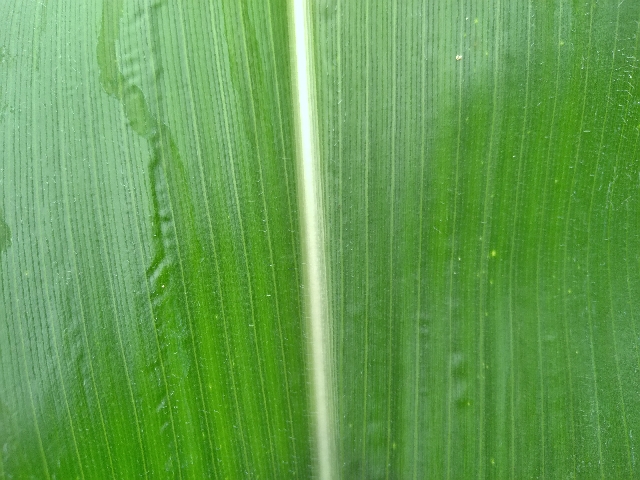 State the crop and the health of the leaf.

maize, healthy
